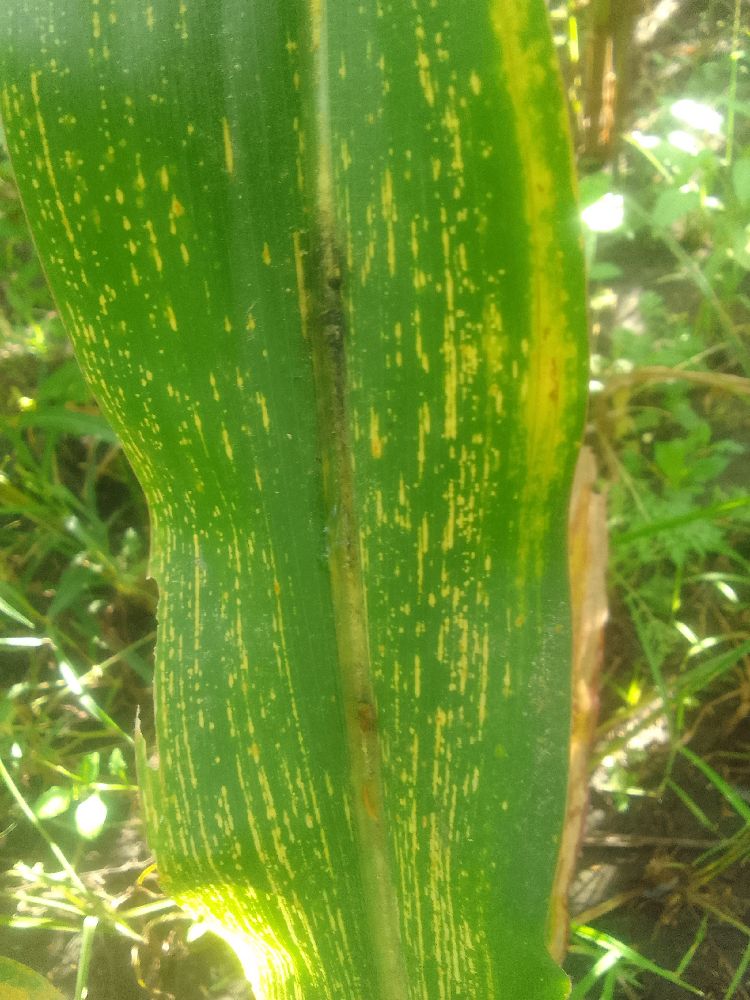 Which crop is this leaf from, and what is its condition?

maize, maize streak virus
